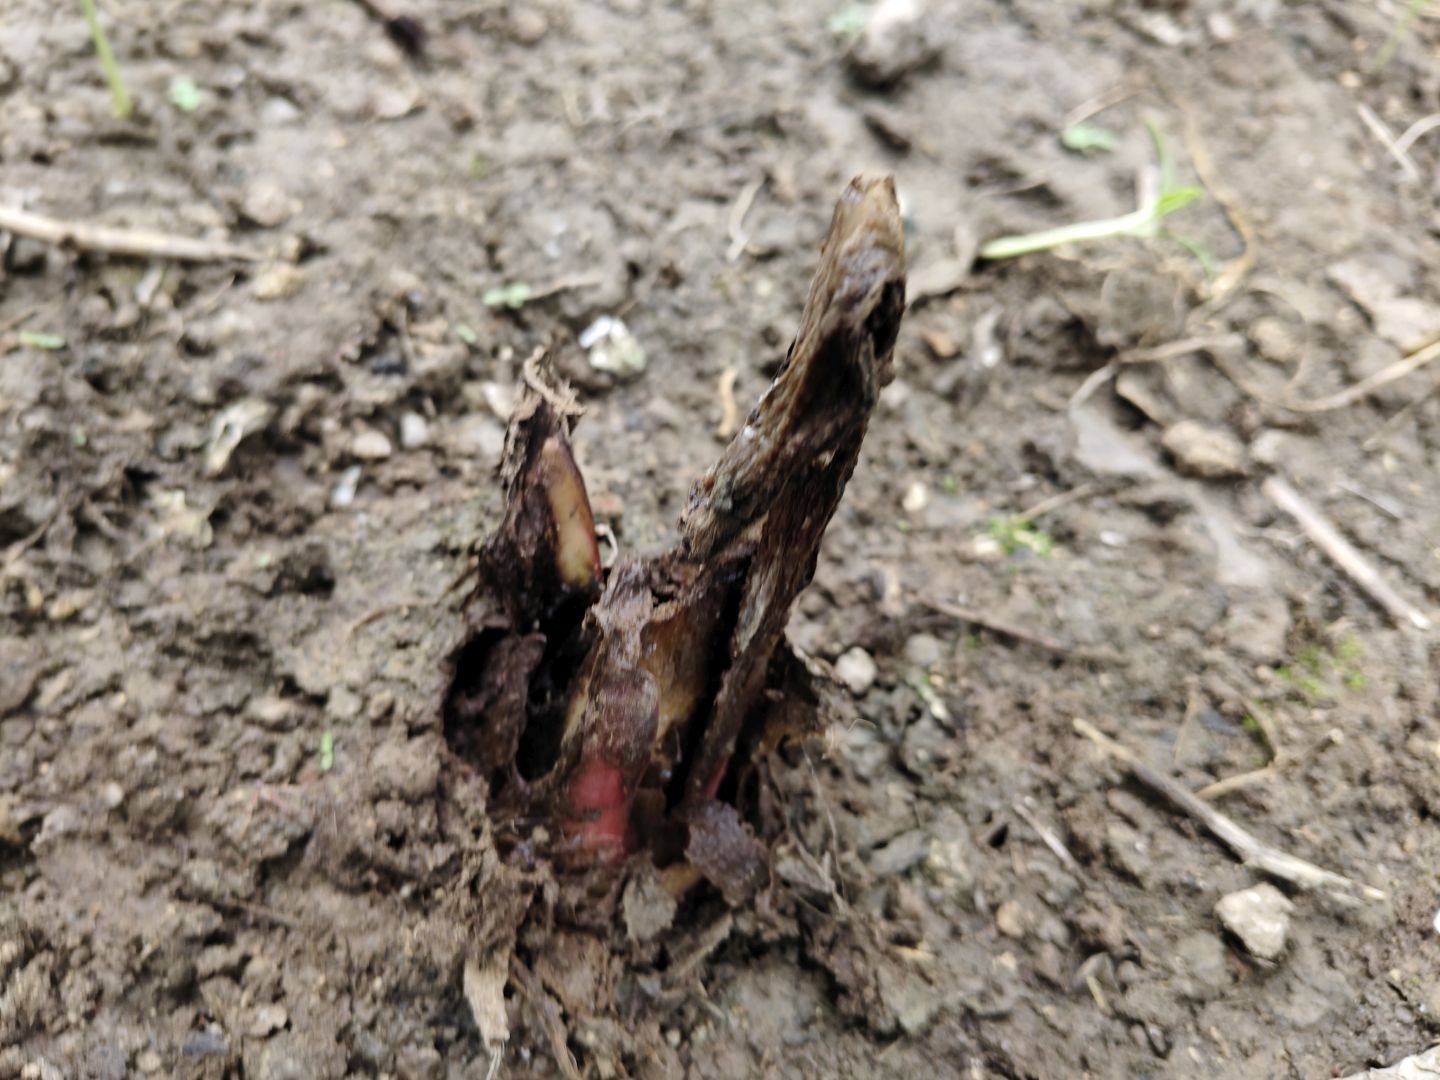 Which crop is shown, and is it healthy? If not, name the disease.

taro, root rot
